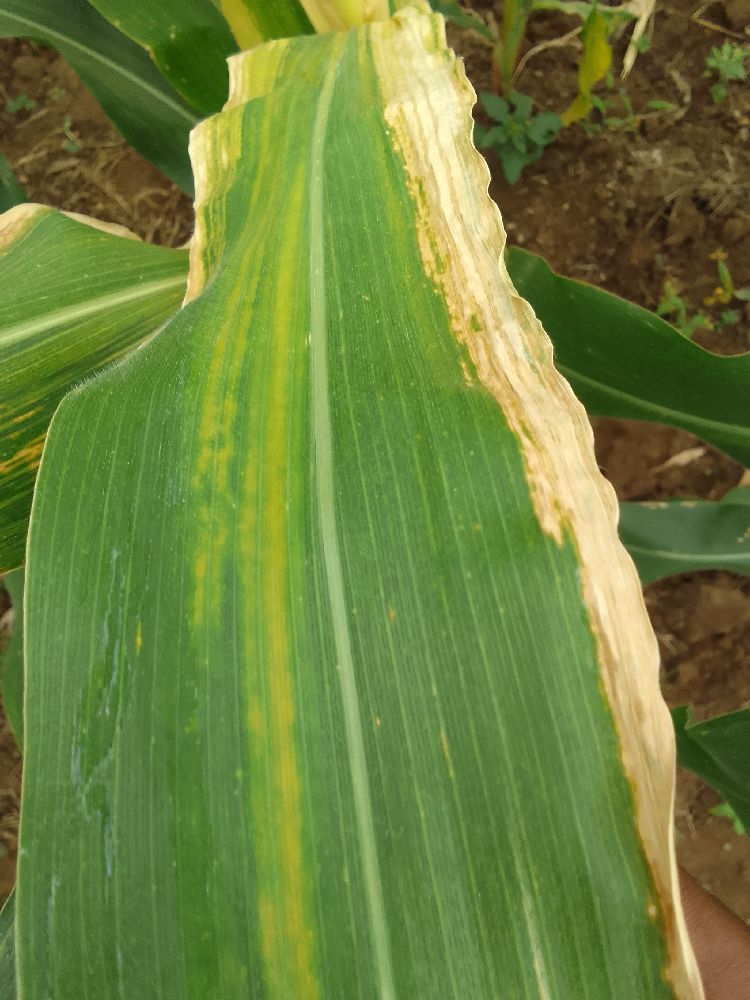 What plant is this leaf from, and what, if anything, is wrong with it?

maize, maize lethal necrosis
